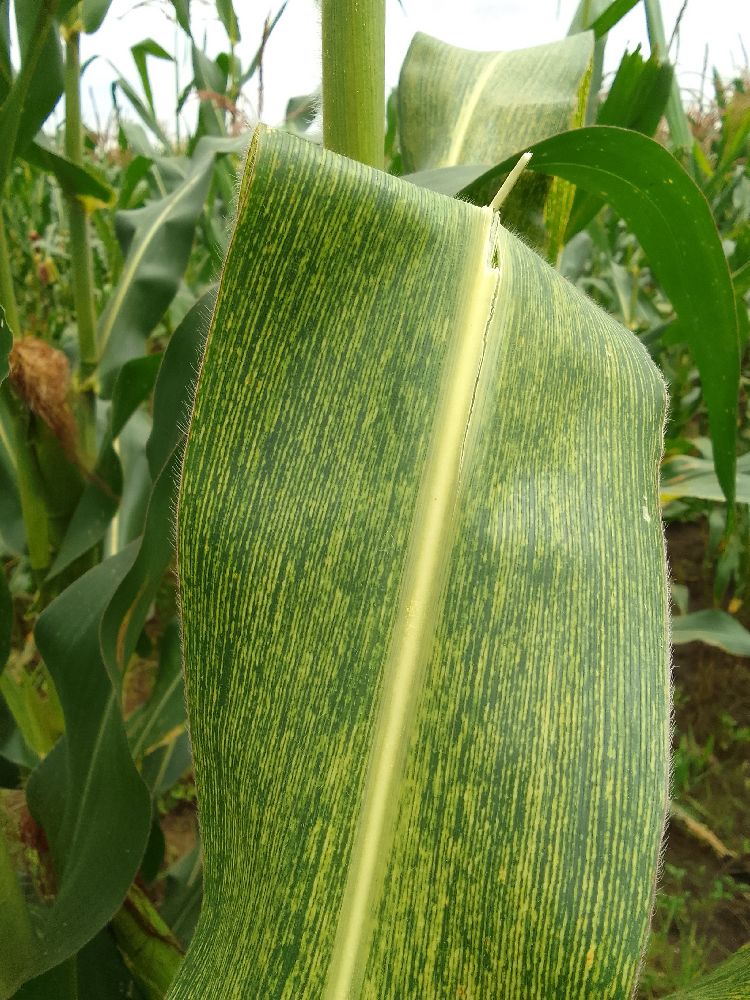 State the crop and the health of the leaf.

maize, maize streak virus
